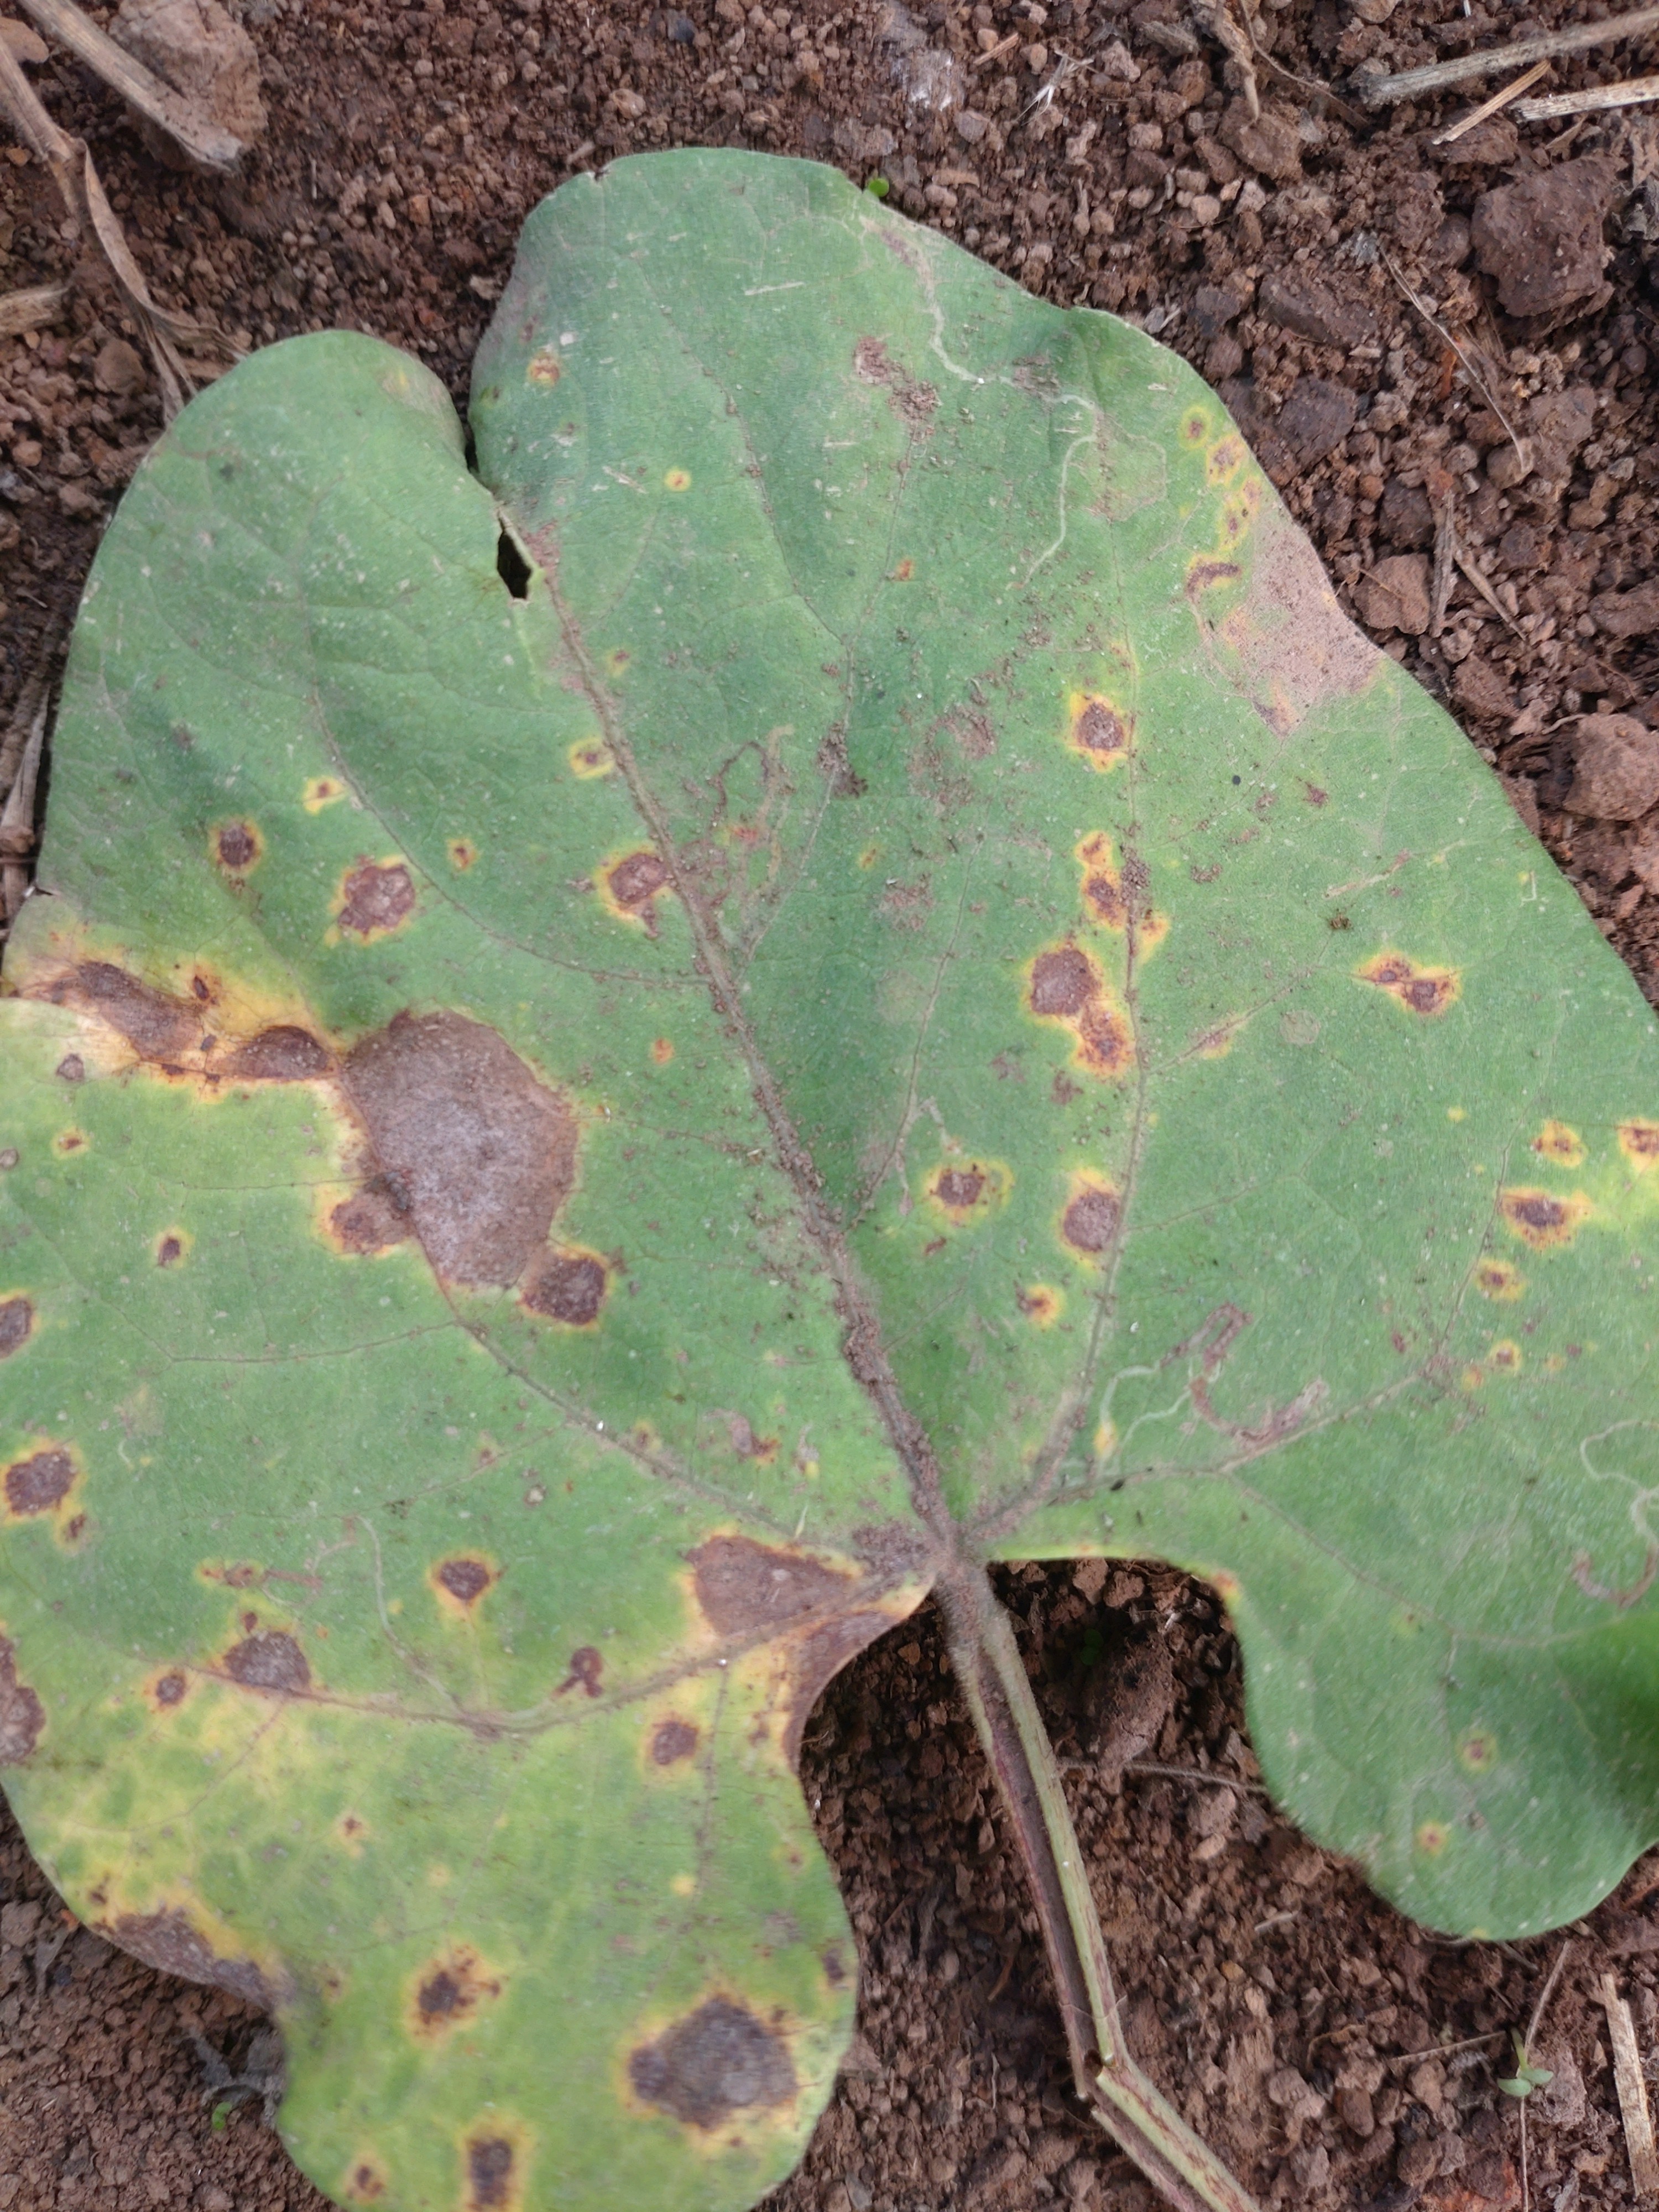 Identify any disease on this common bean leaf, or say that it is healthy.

rust
